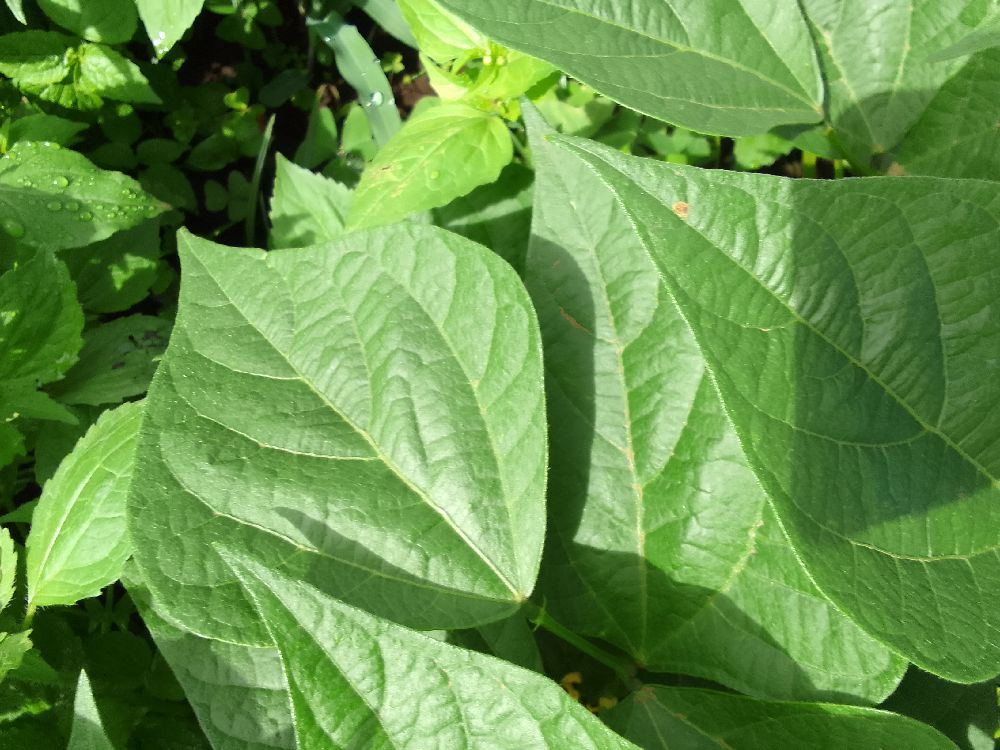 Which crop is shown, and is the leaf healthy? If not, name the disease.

common bean, healthy
